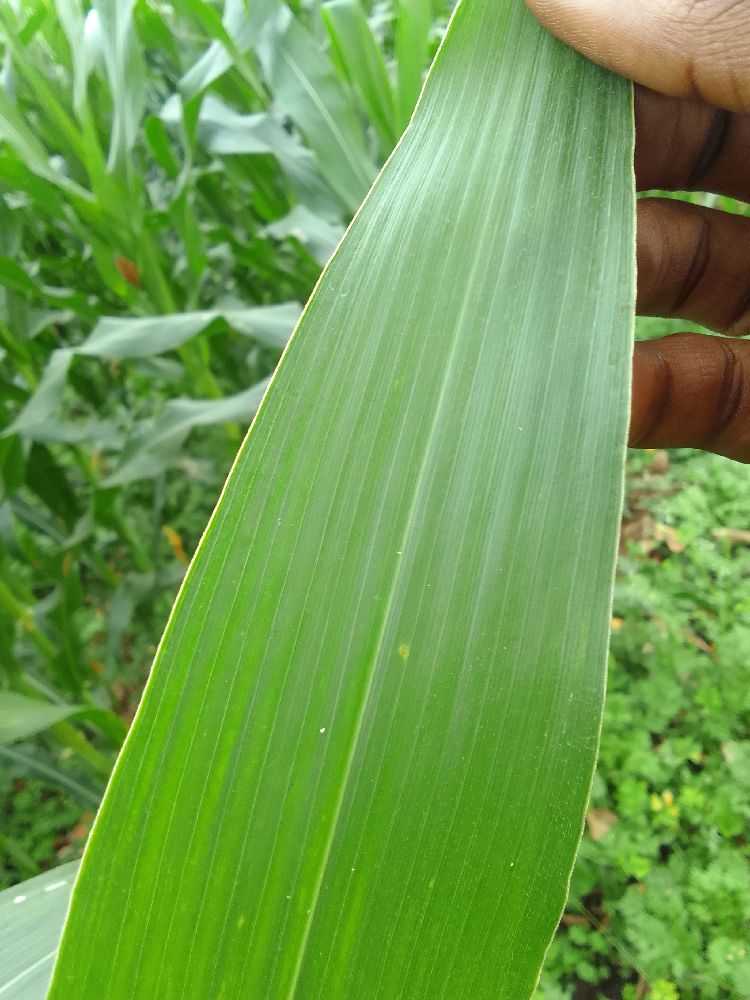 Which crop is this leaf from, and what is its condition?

maize, healthy
